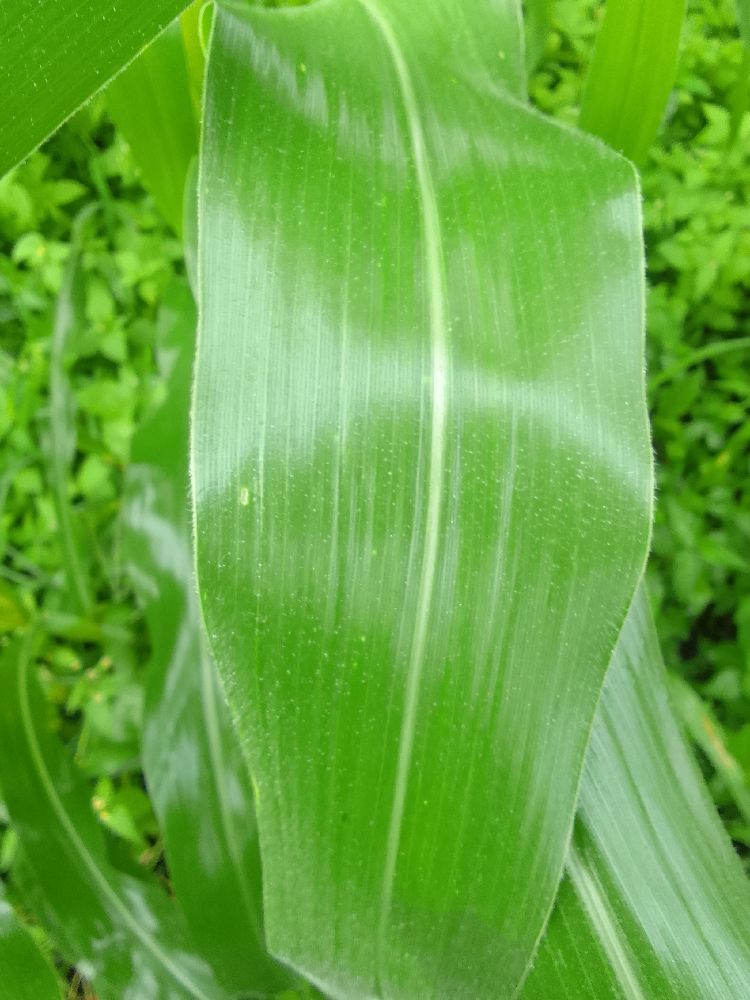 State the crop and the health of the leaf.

maize, healthy
